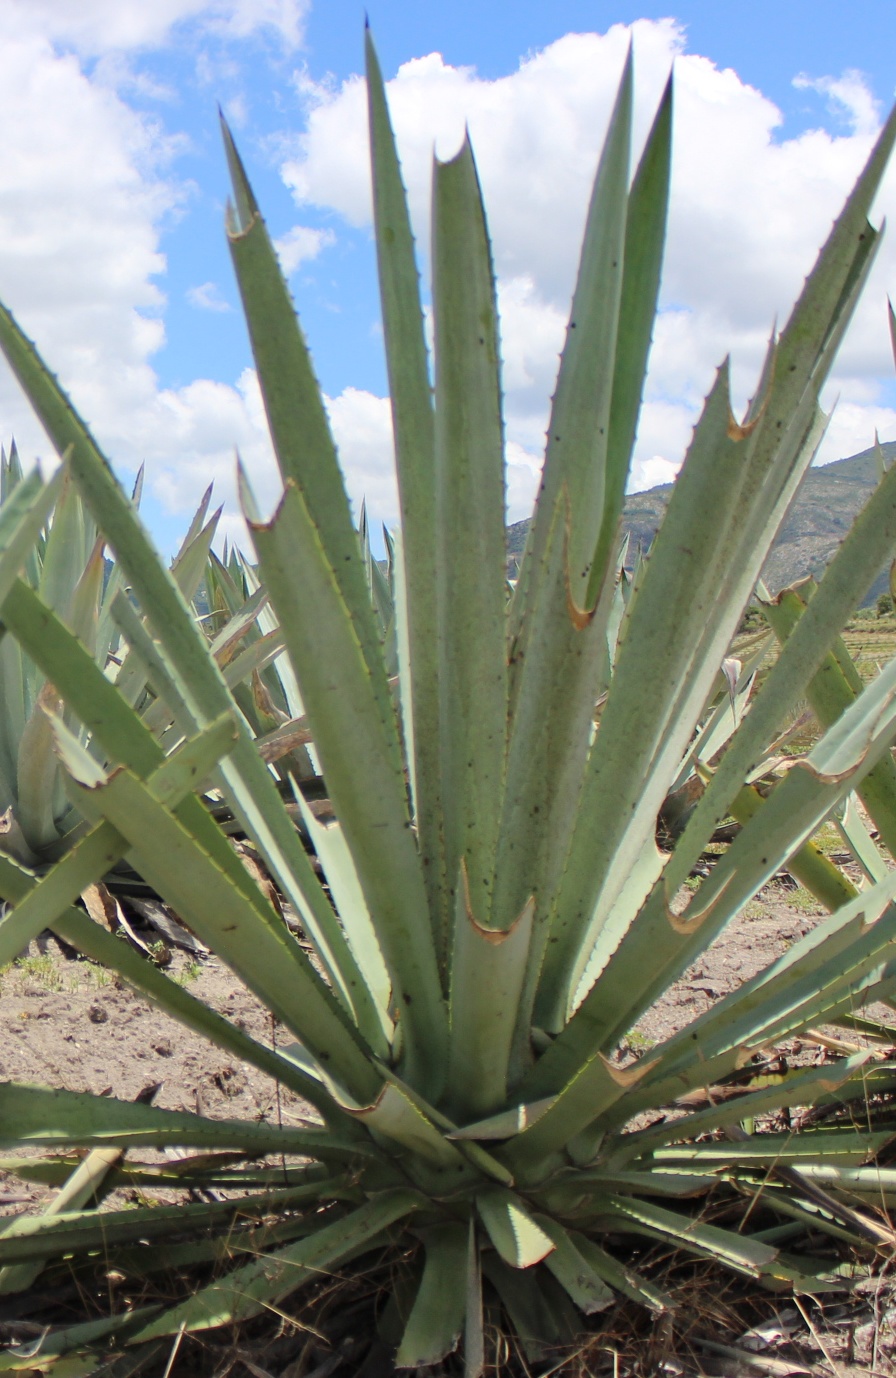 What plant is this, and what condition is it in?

agave, yellow
